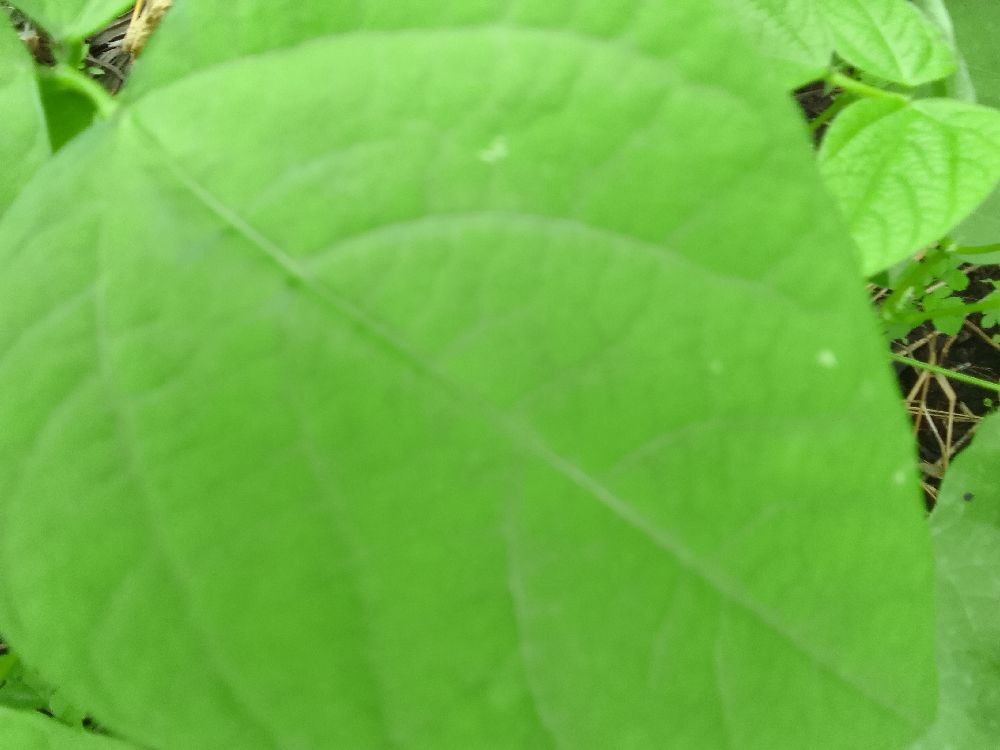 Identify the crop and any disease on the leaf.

common bean, healthy
